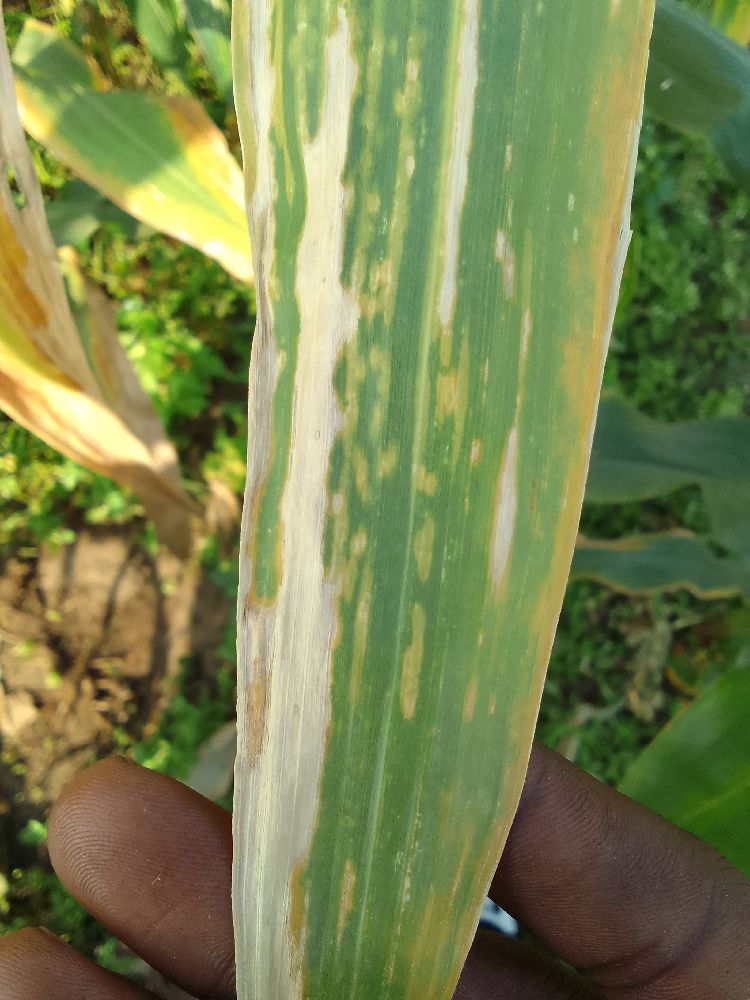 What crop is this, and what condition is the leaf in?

maize, maize lethal necrosis
